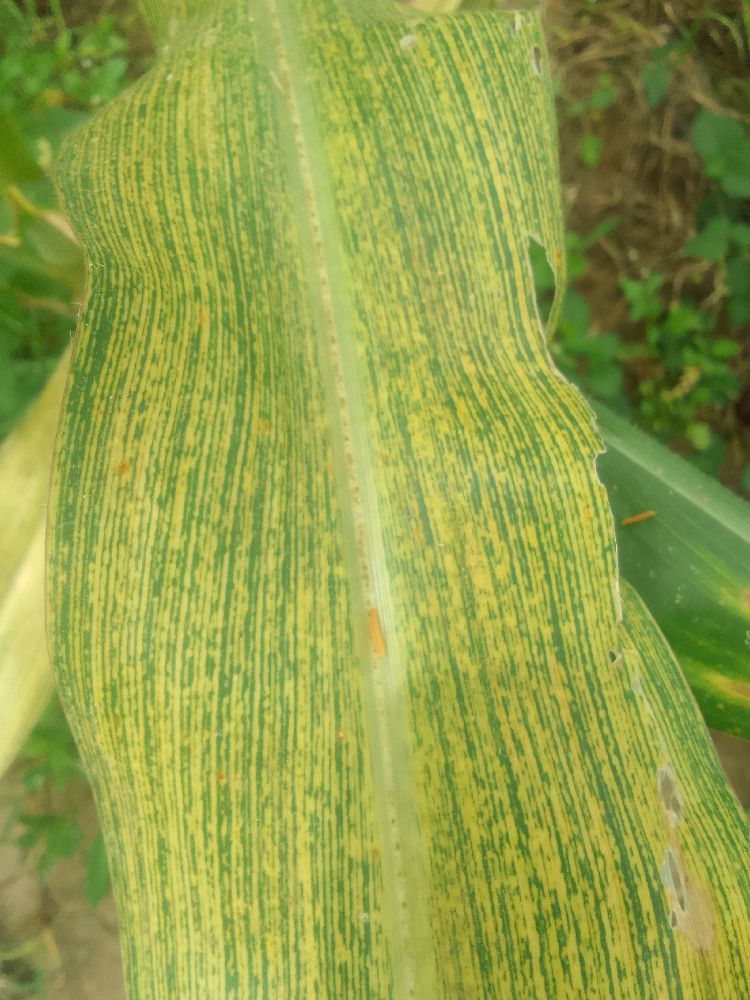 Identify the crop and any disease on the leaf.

maize, maize streak virus
